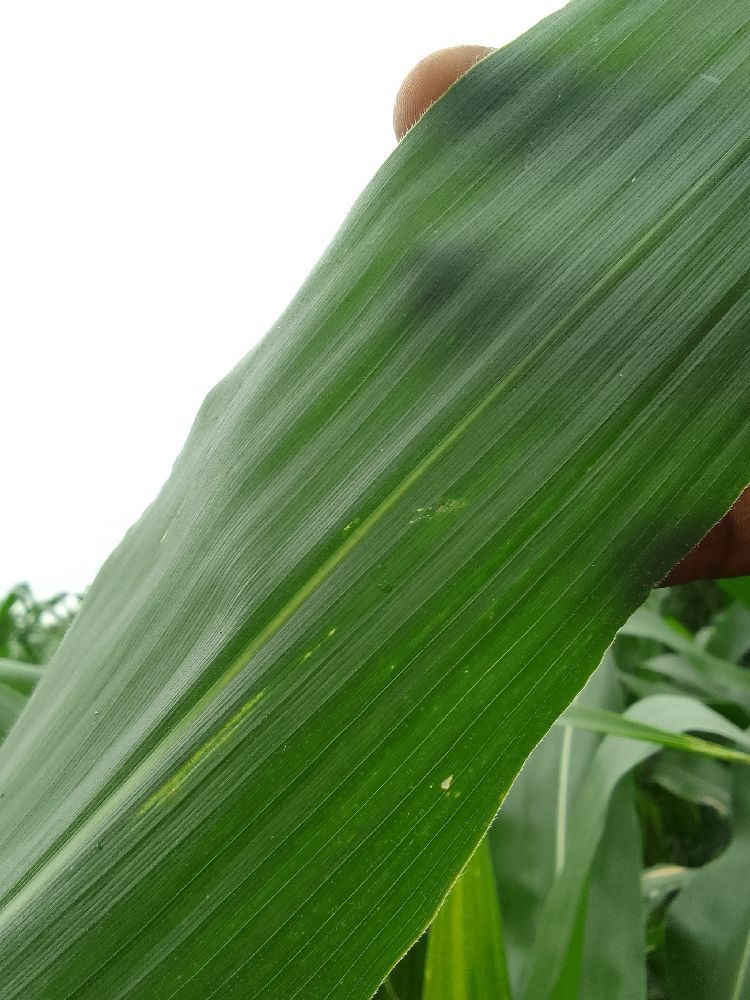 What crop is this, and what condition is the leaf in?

maize, healthy
